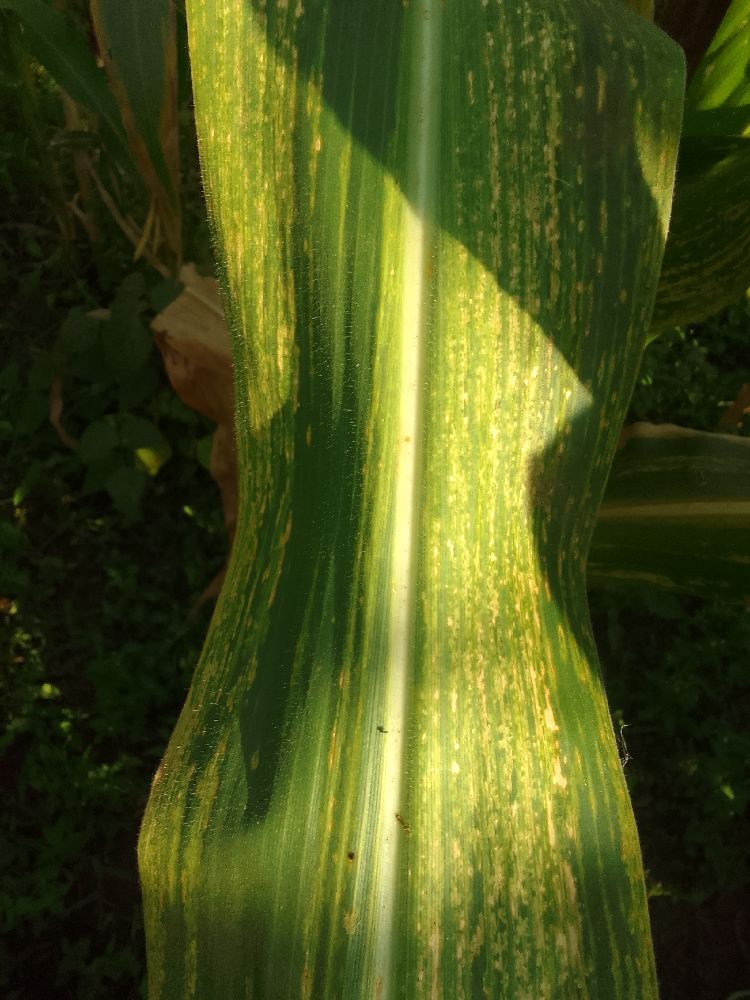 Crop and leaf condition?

maize, maize lethal necrosis
